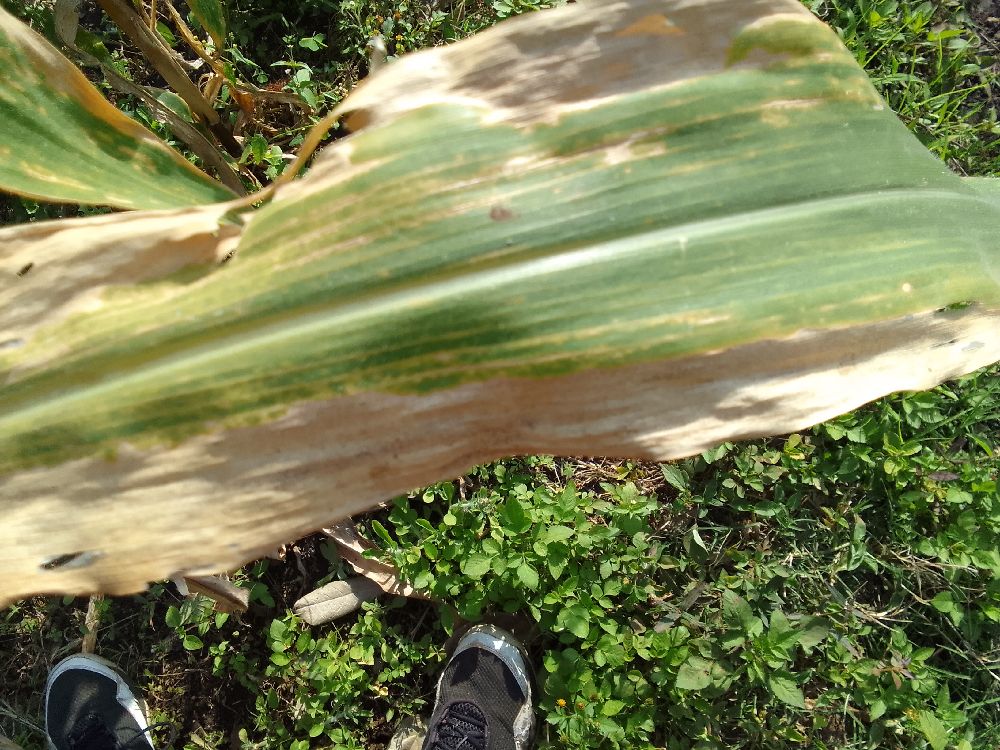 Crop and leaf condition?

maize, maize lethal necrosis
